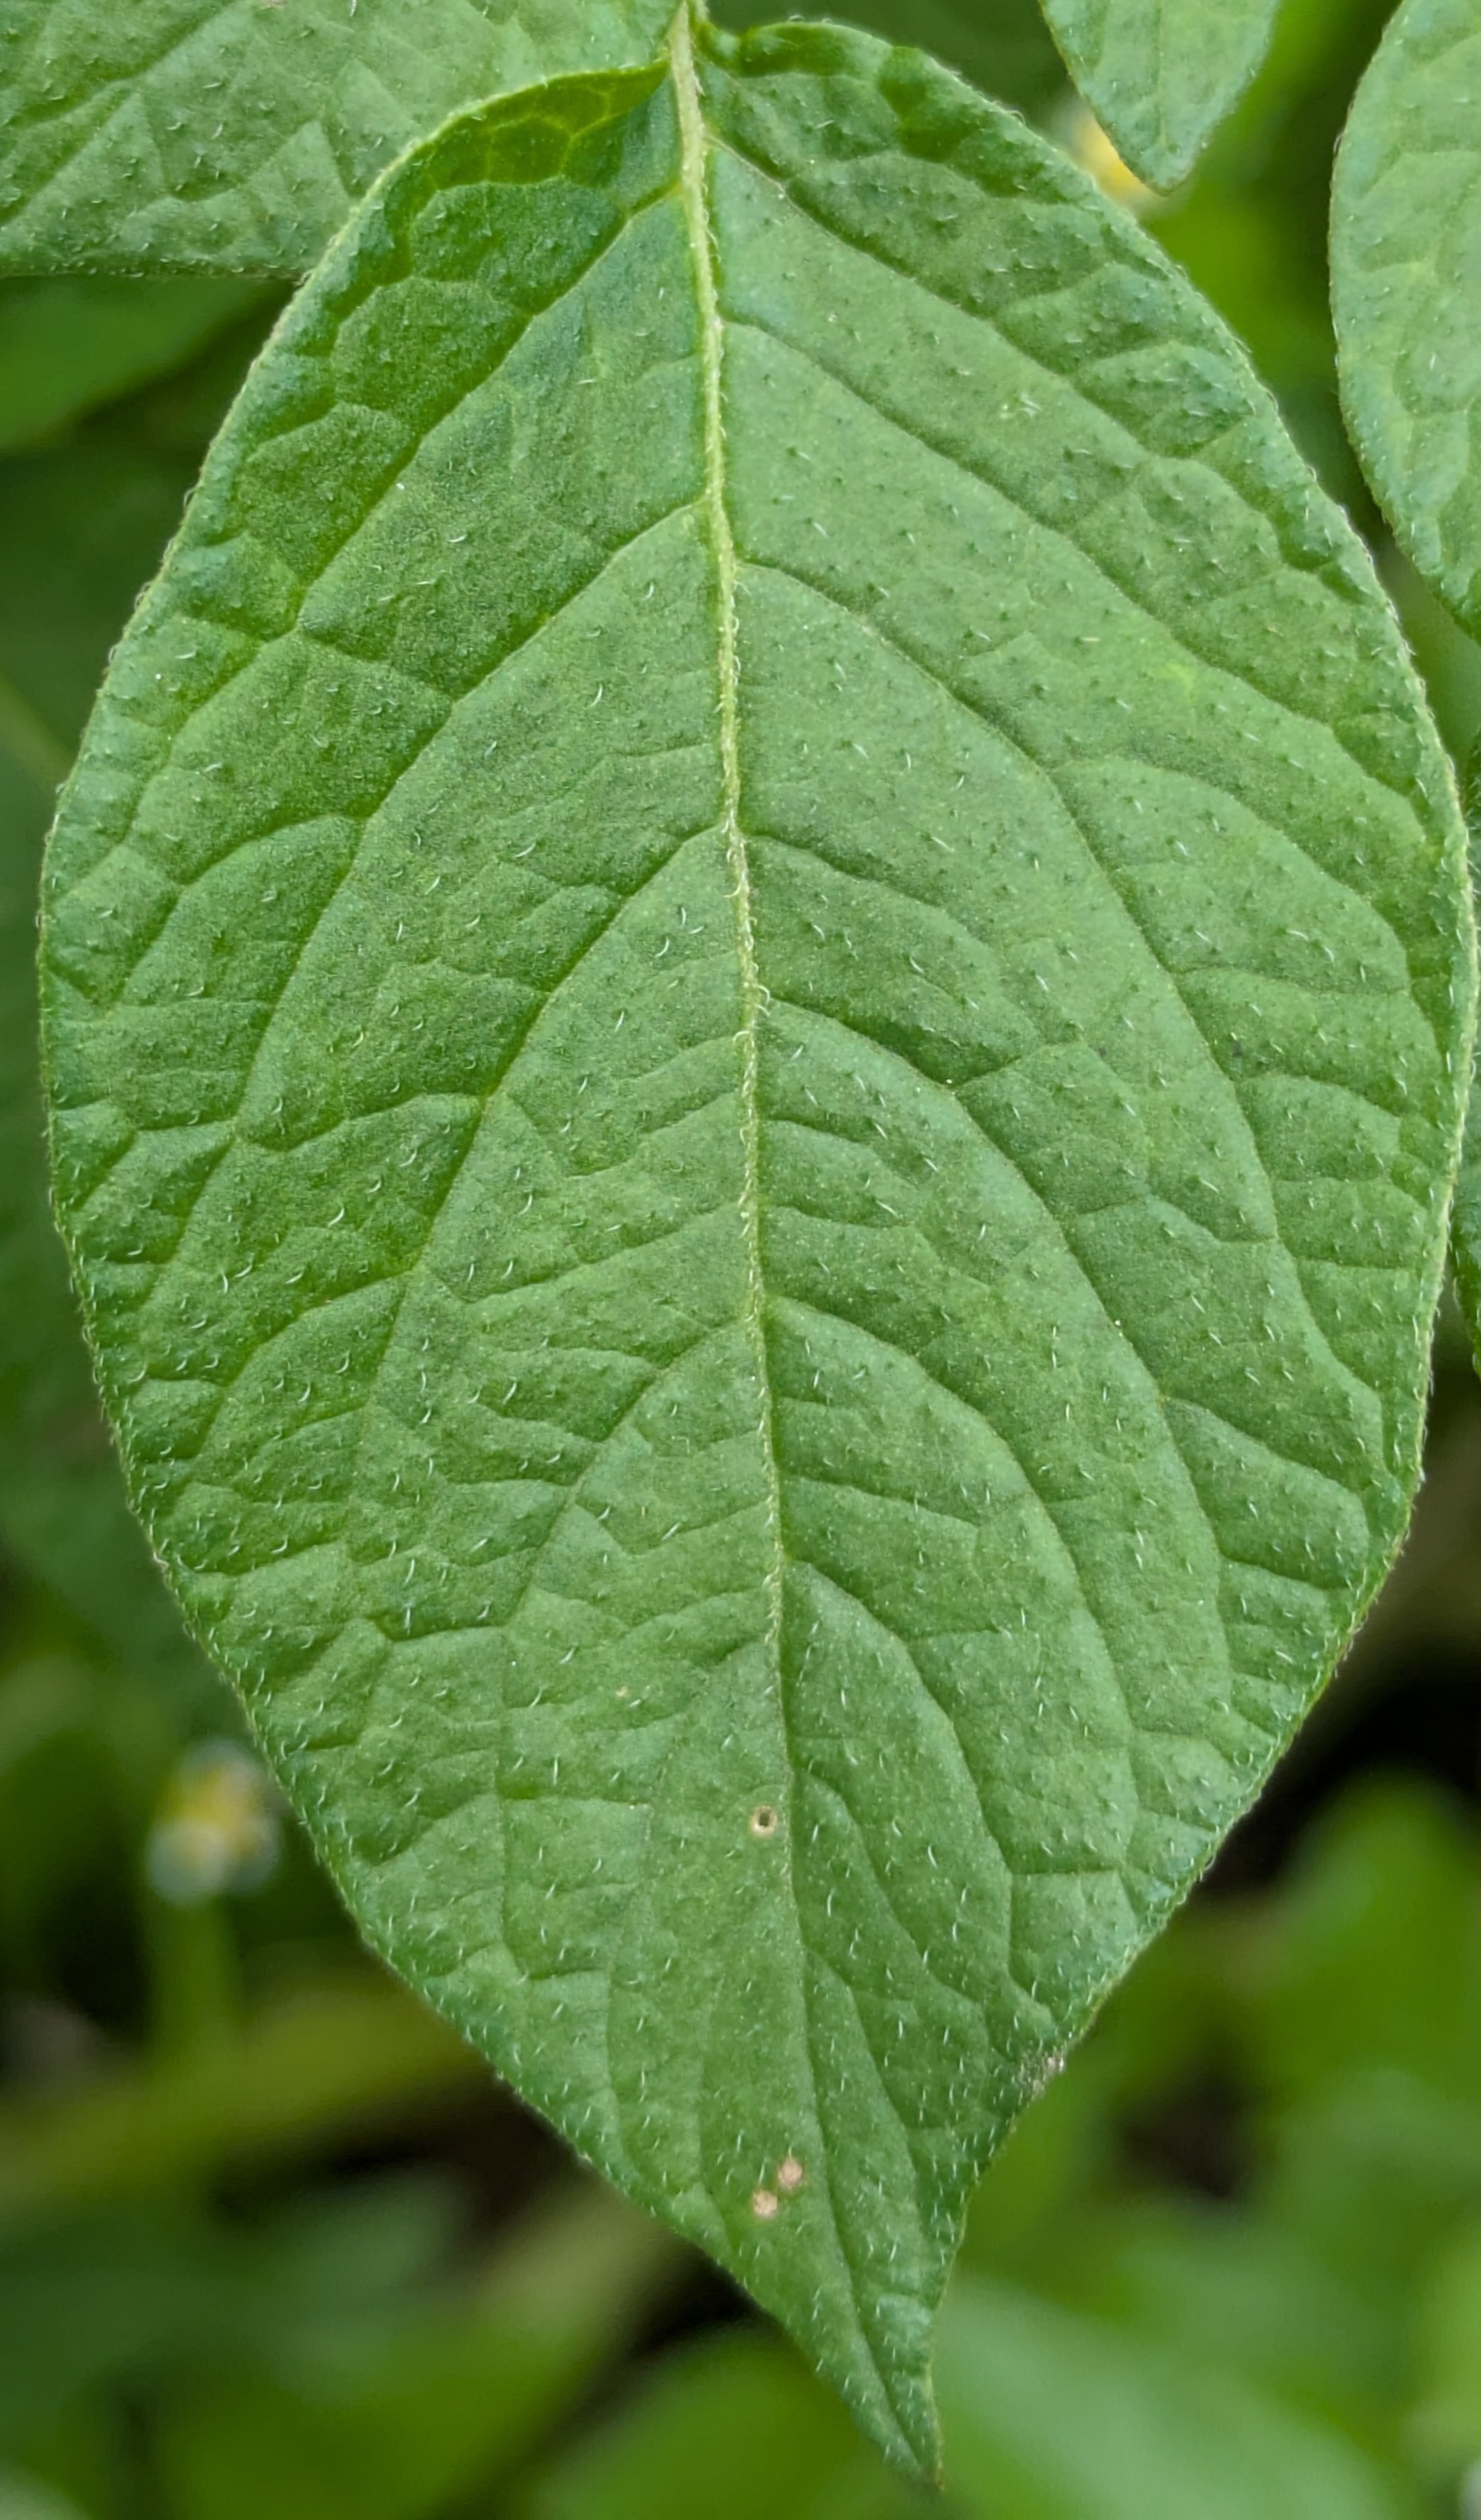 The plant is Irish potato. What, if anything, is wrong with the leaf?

healthy
